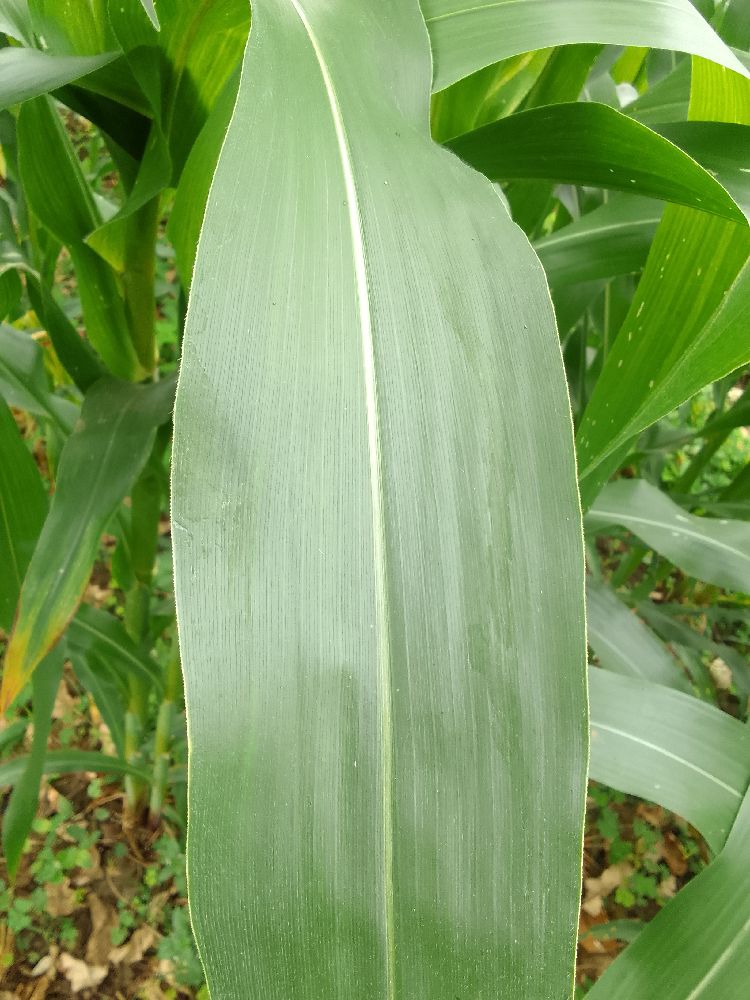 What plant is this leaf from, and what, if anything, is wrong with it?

maize, healthy
